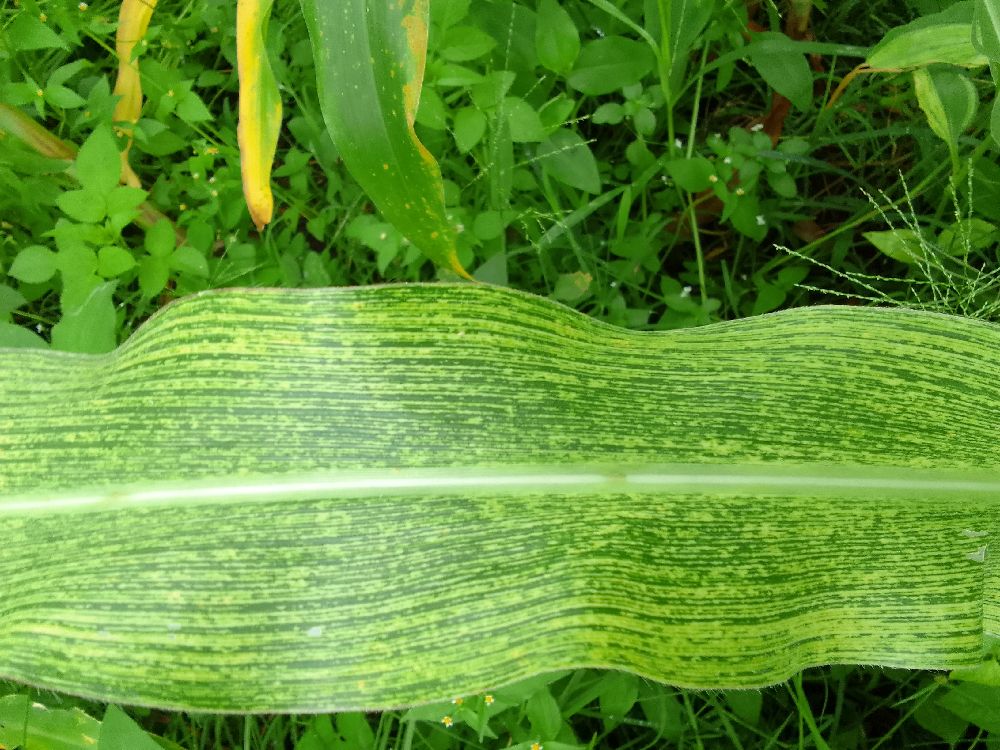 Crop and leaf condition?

maize, maize streak virus
